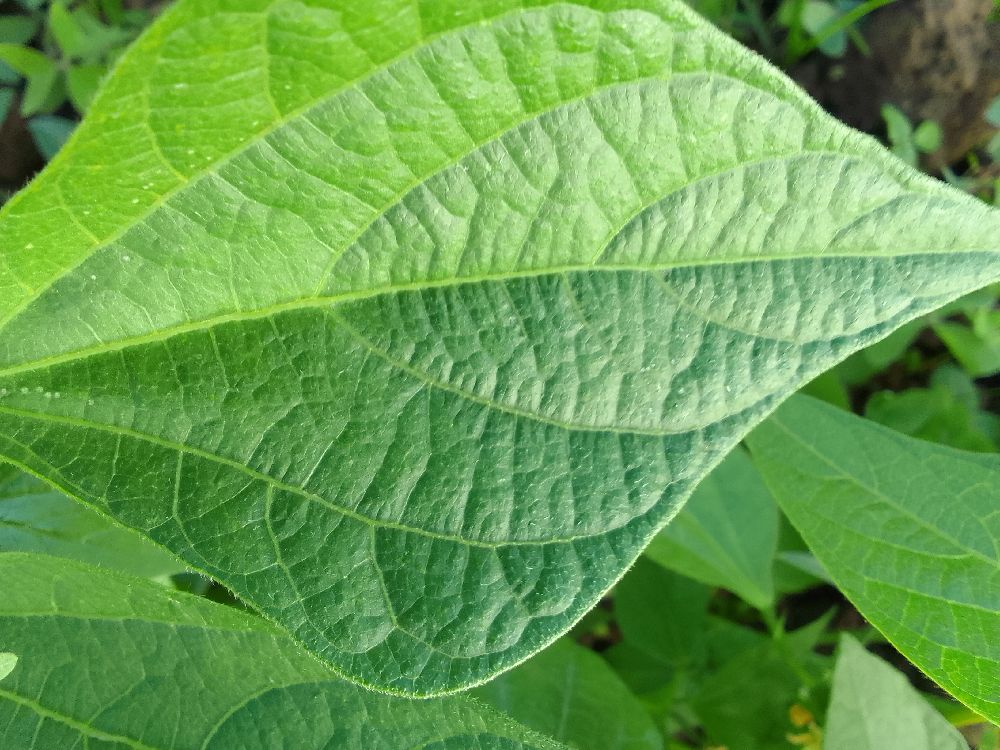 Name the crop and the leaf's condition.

common bean, healthy
